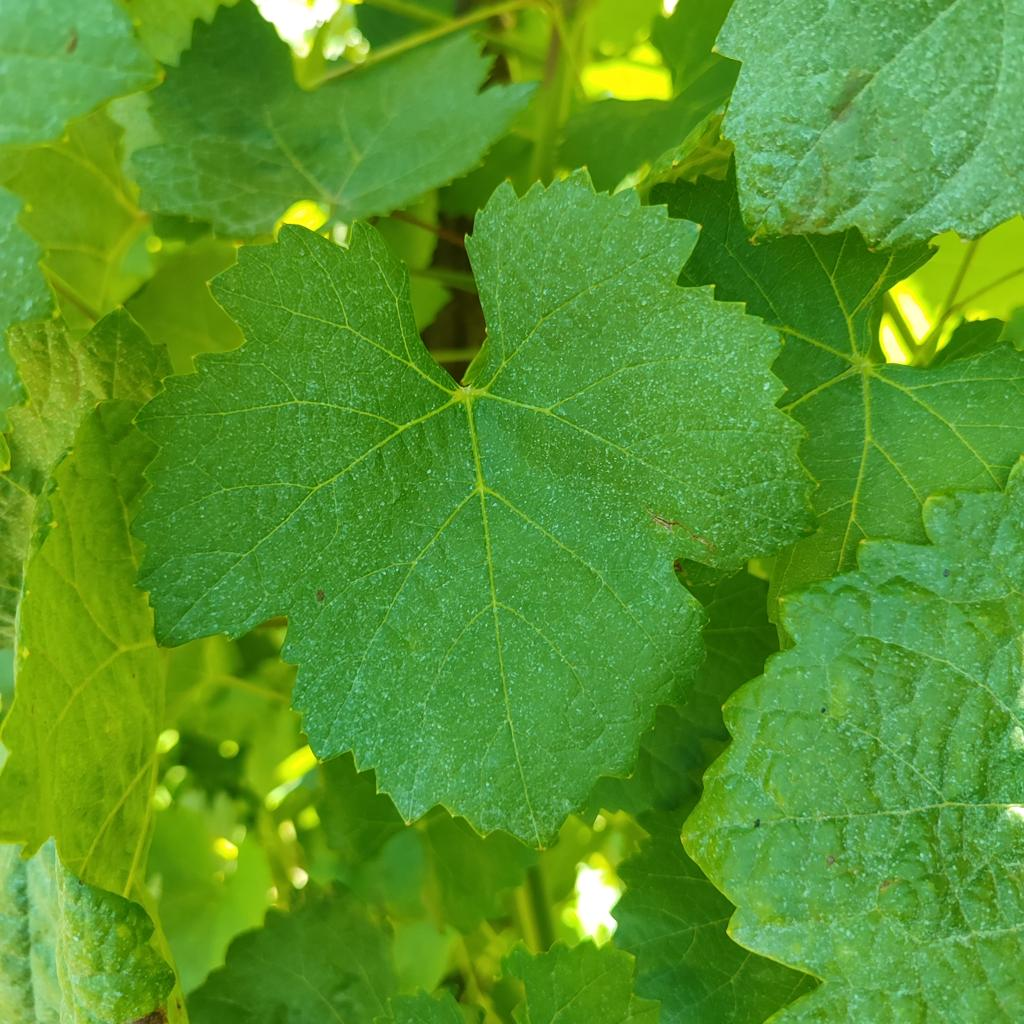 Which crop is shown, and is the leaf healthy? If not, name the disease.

grapevine, healthy
